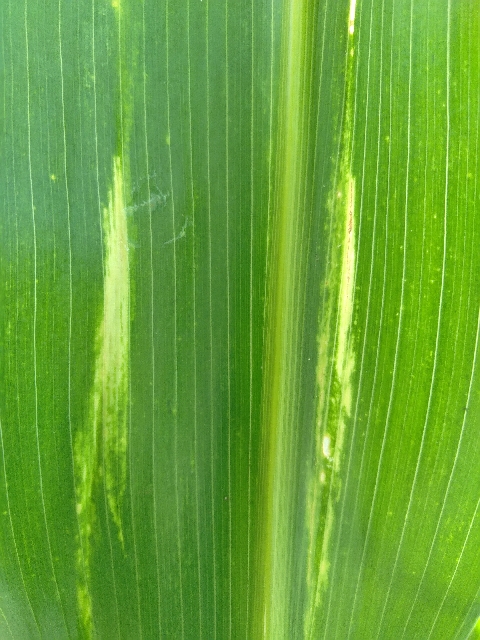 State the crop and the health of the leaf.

maize, maize lethal necrosis
